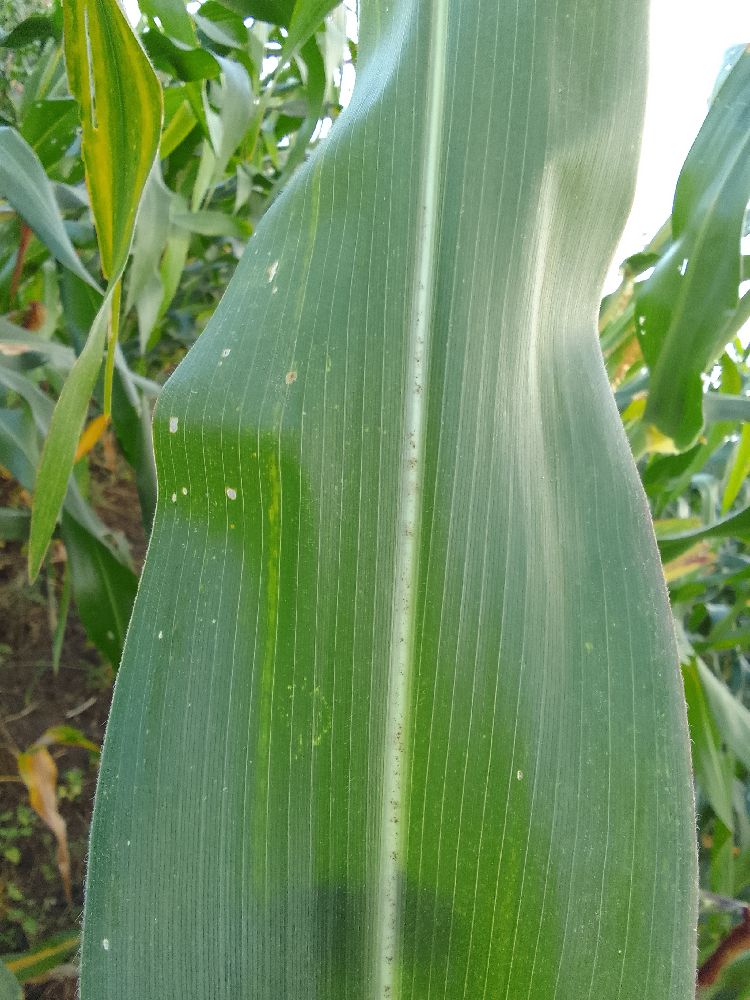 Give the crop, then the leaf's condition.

maize, healthy
